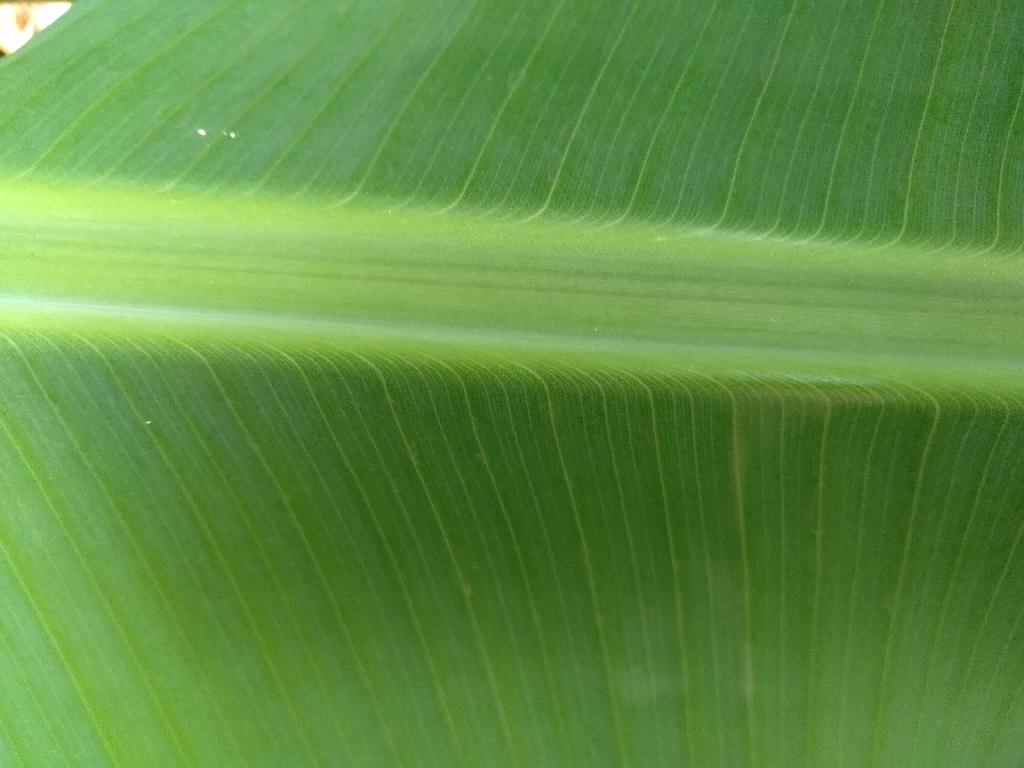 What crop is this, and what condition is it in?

banana, healthy
